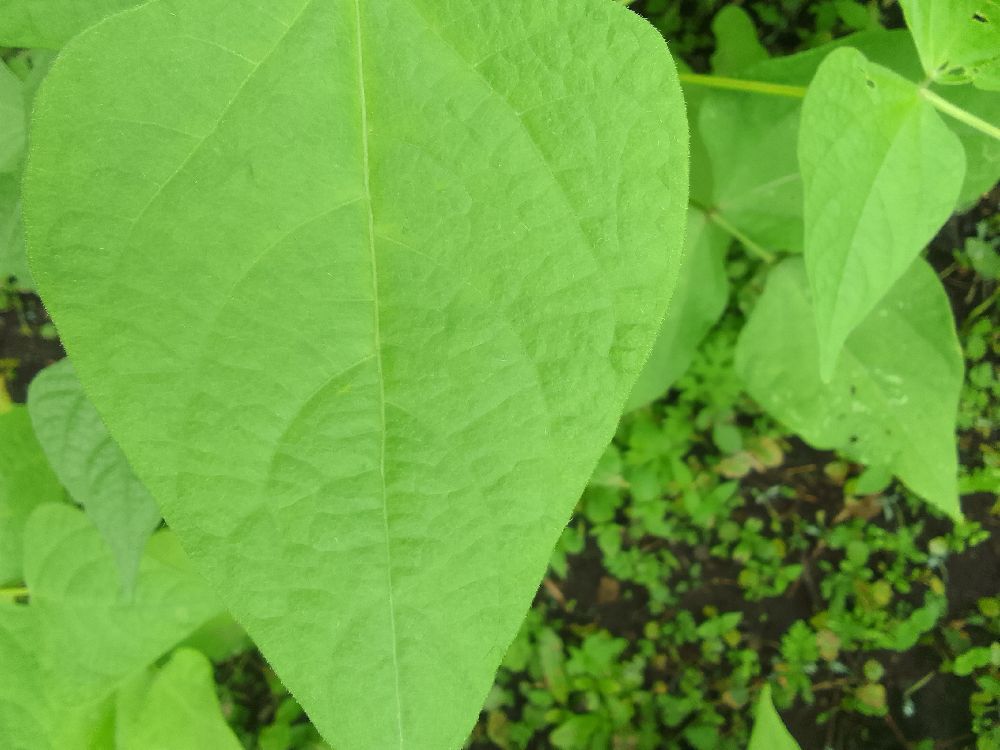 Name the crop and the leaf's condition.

common bean, healthy
